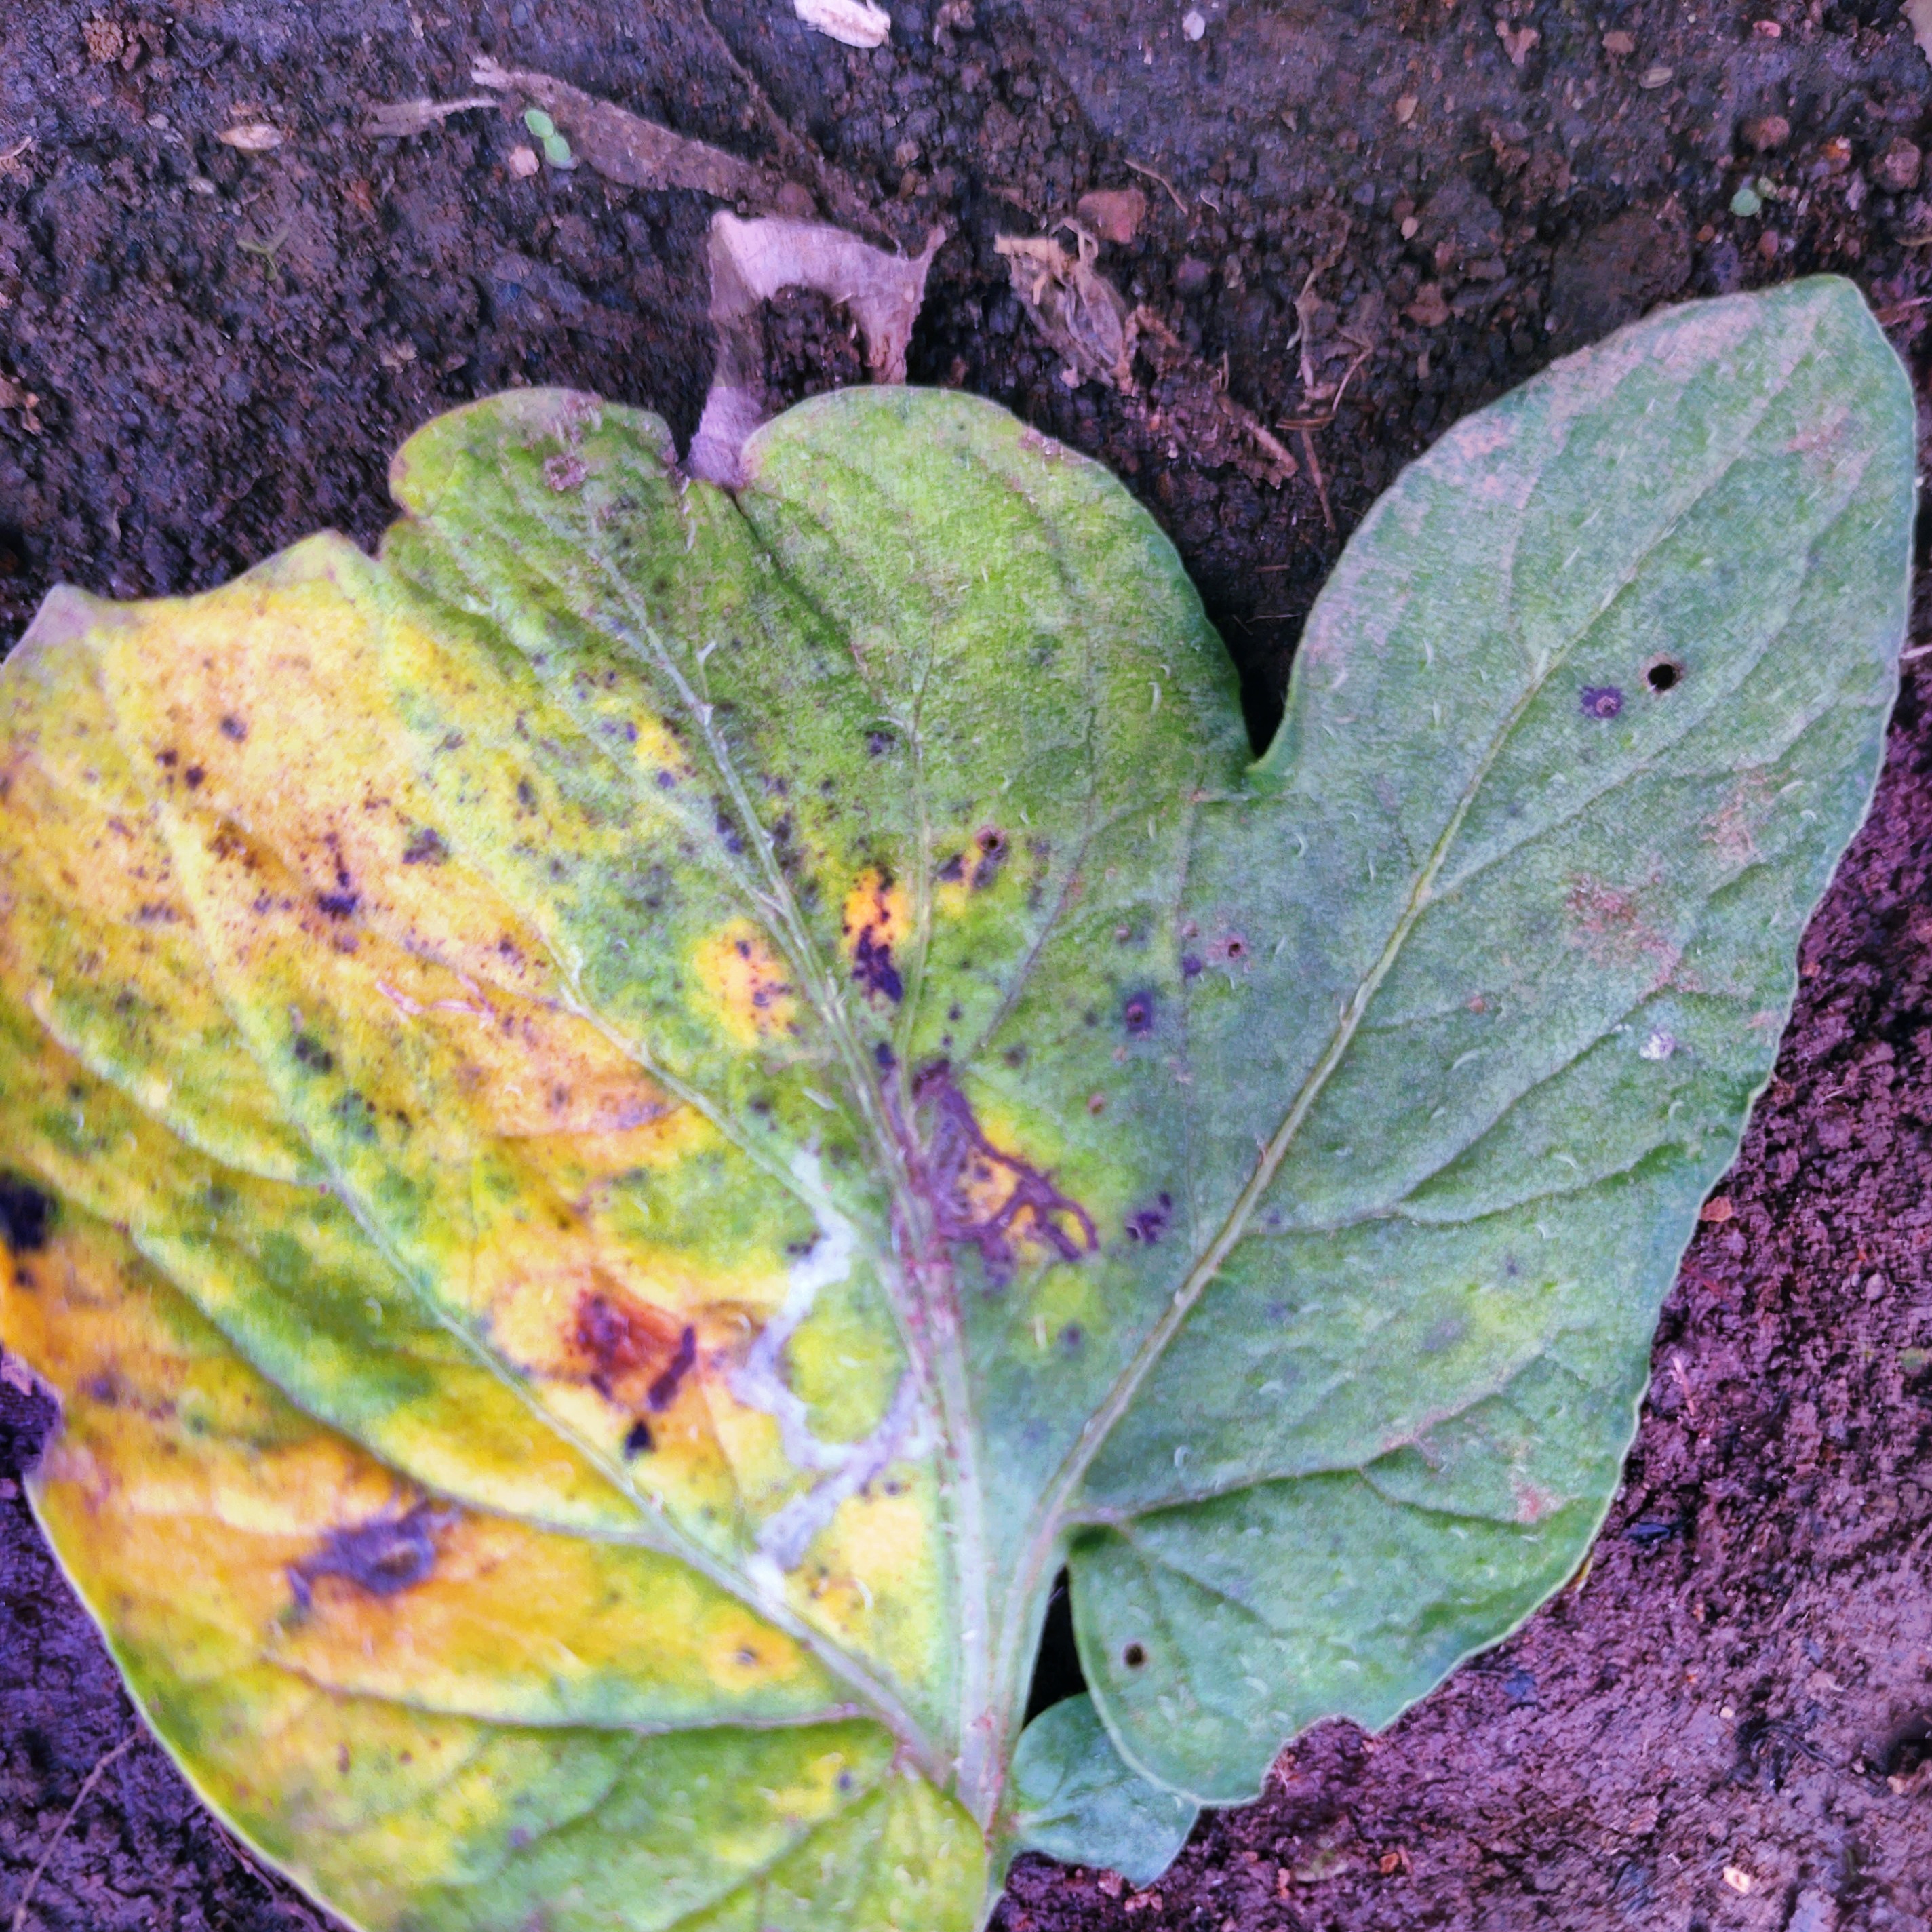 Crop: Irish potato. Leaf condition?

late blight
